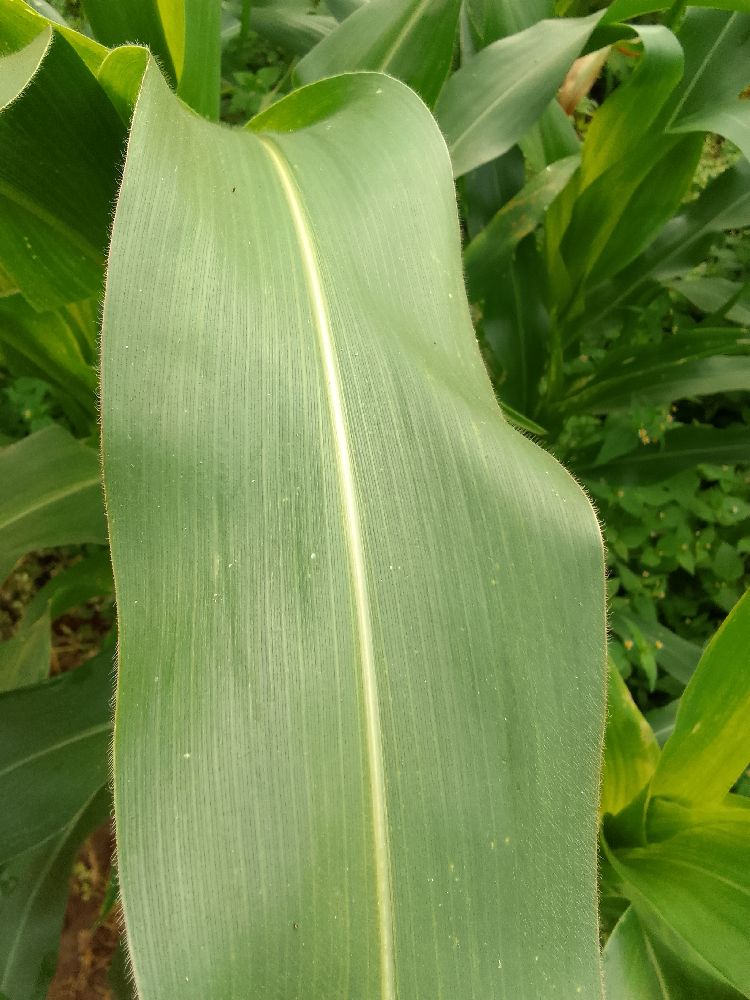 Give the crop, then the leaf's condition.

maize, healthy
